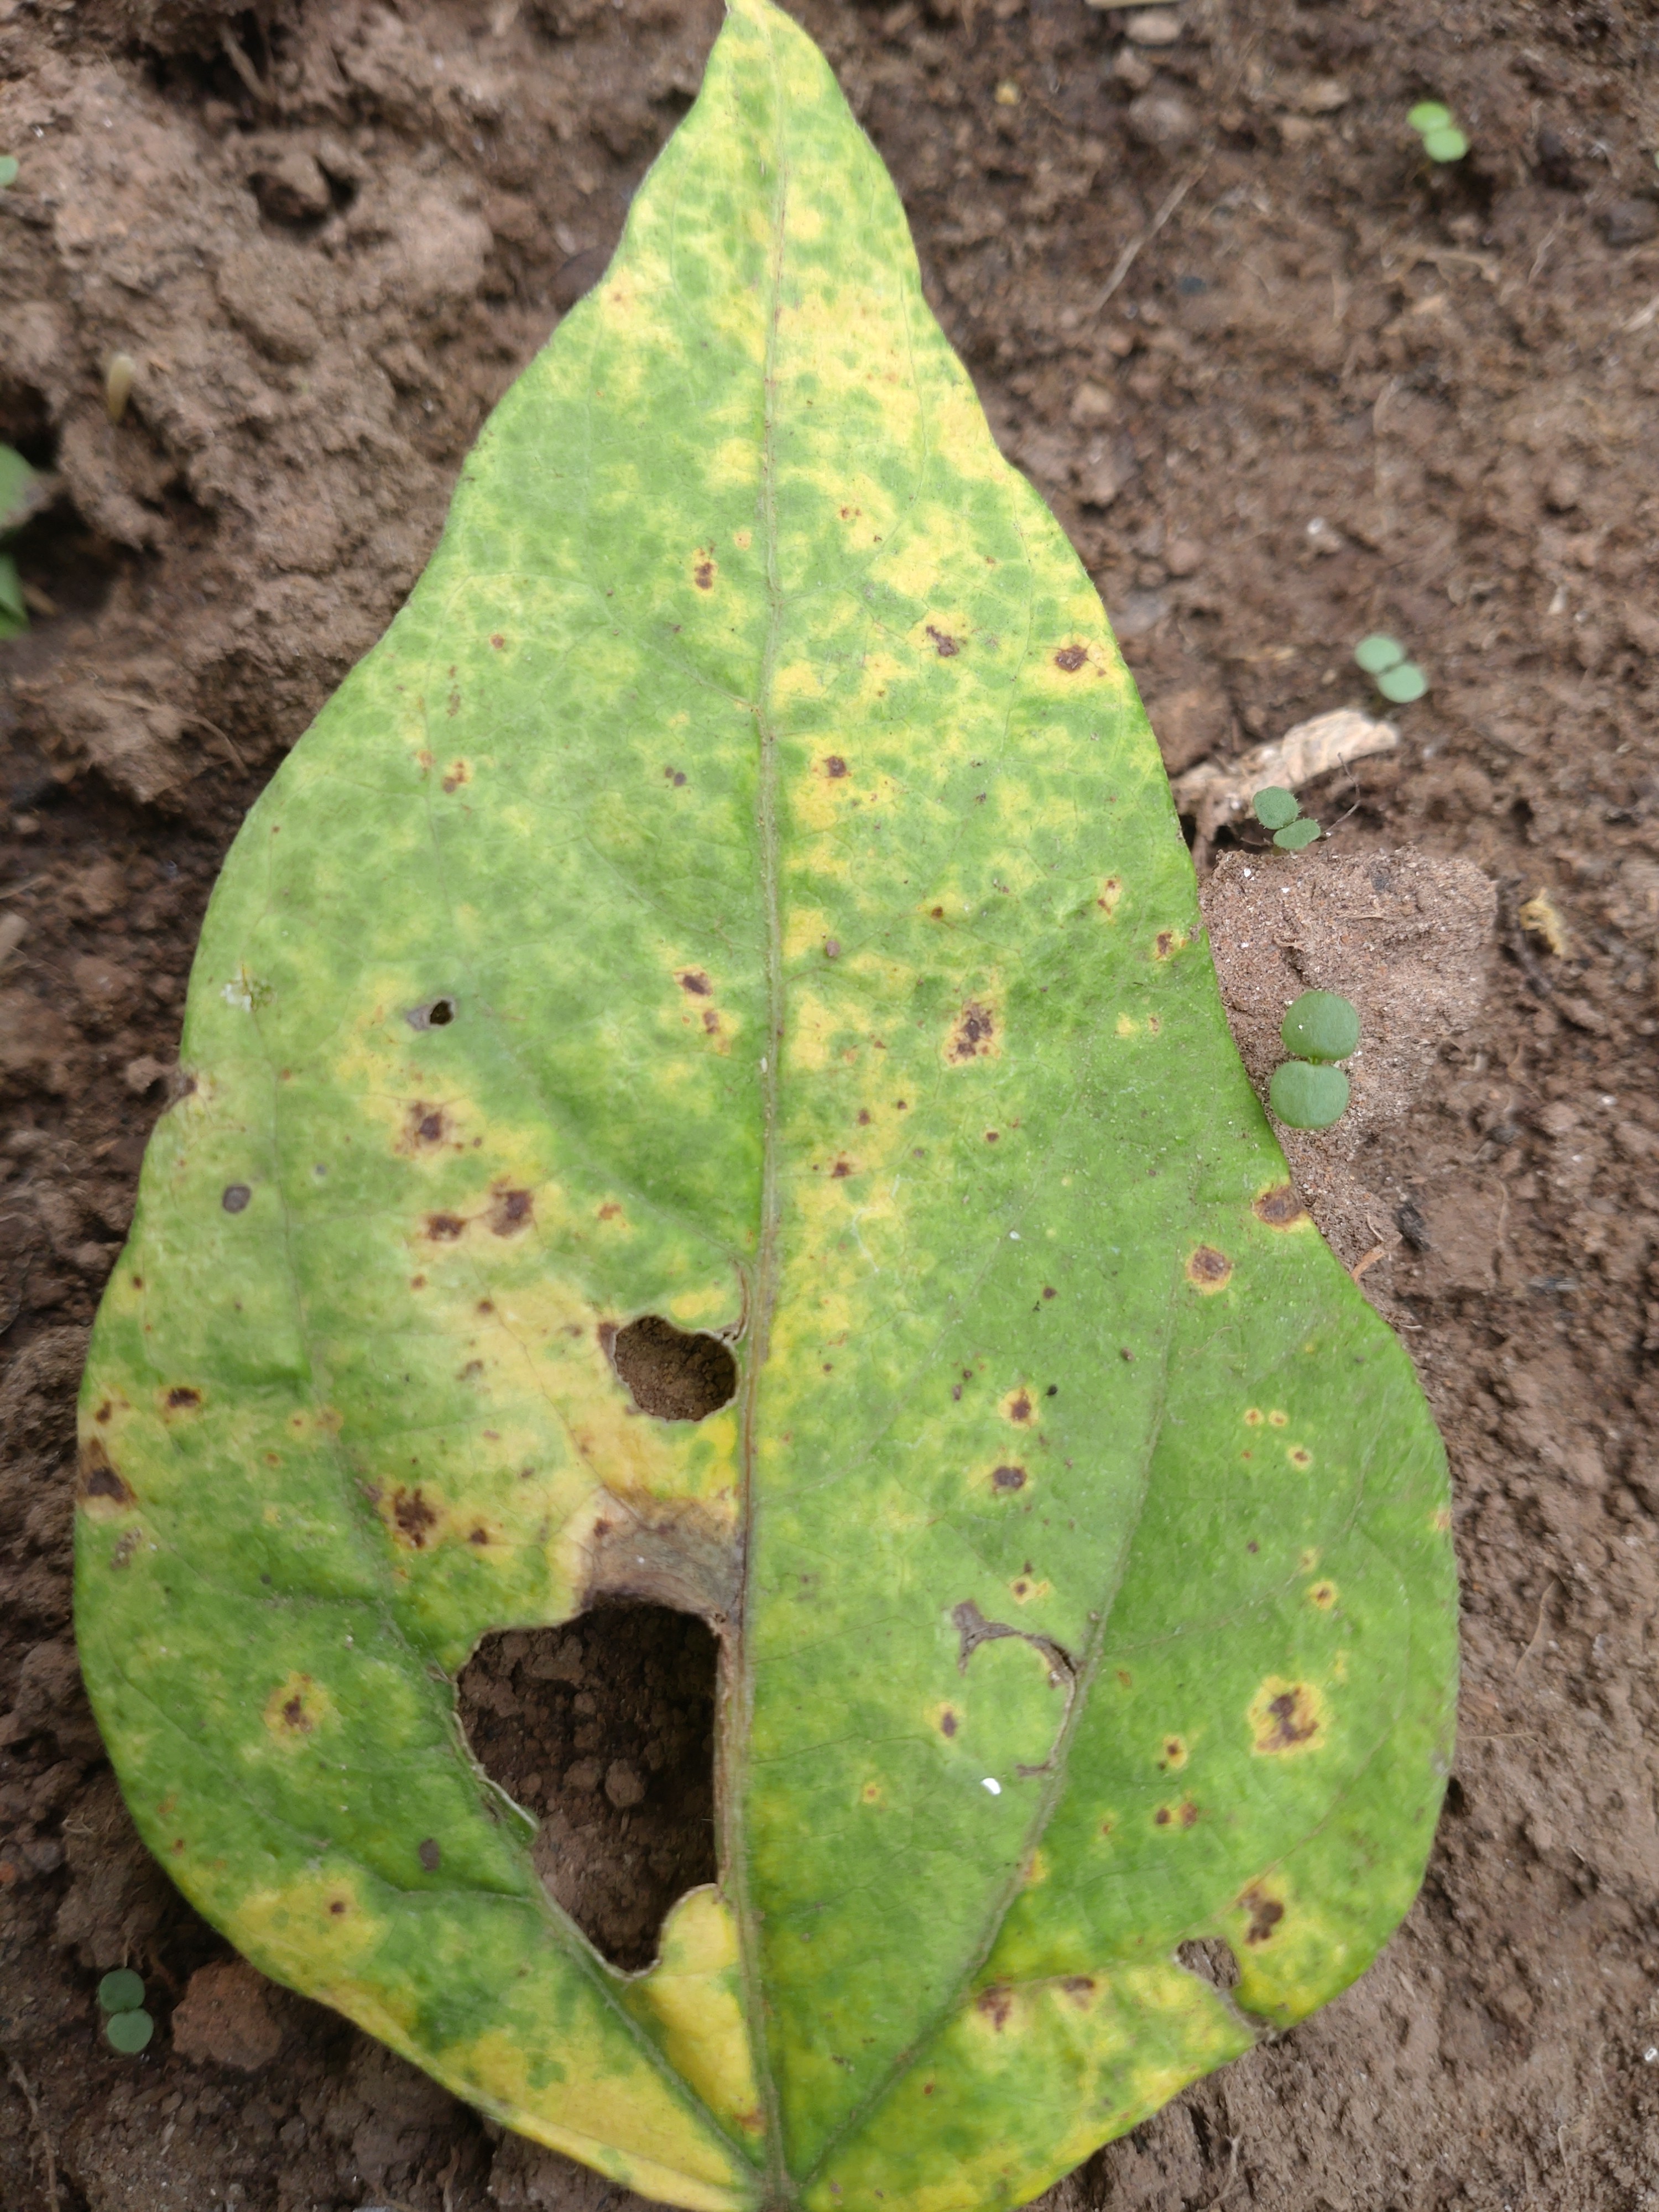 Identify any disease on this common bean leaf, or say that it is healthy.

rust
